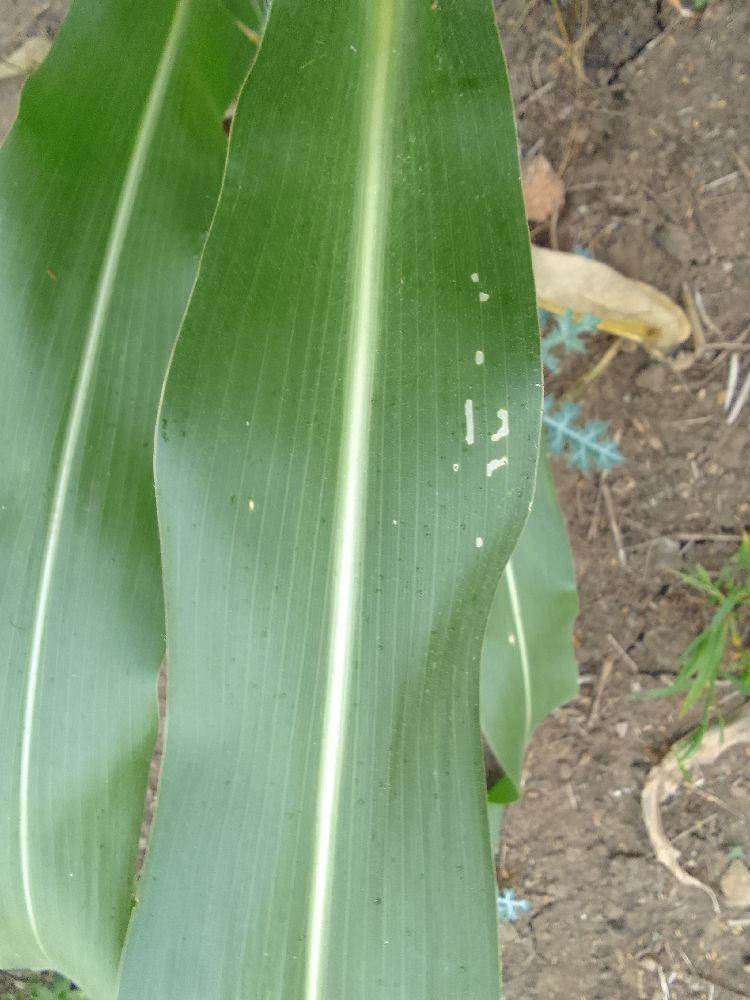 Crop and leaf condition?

maize, healthy
